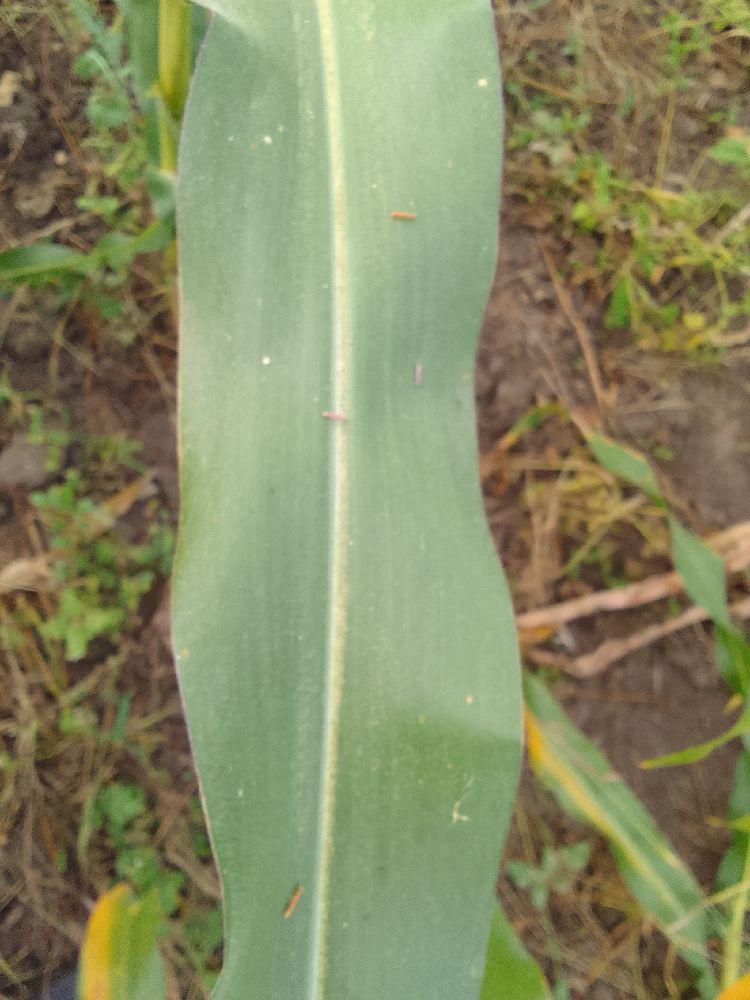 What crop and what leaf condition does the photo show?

maize, healthy
